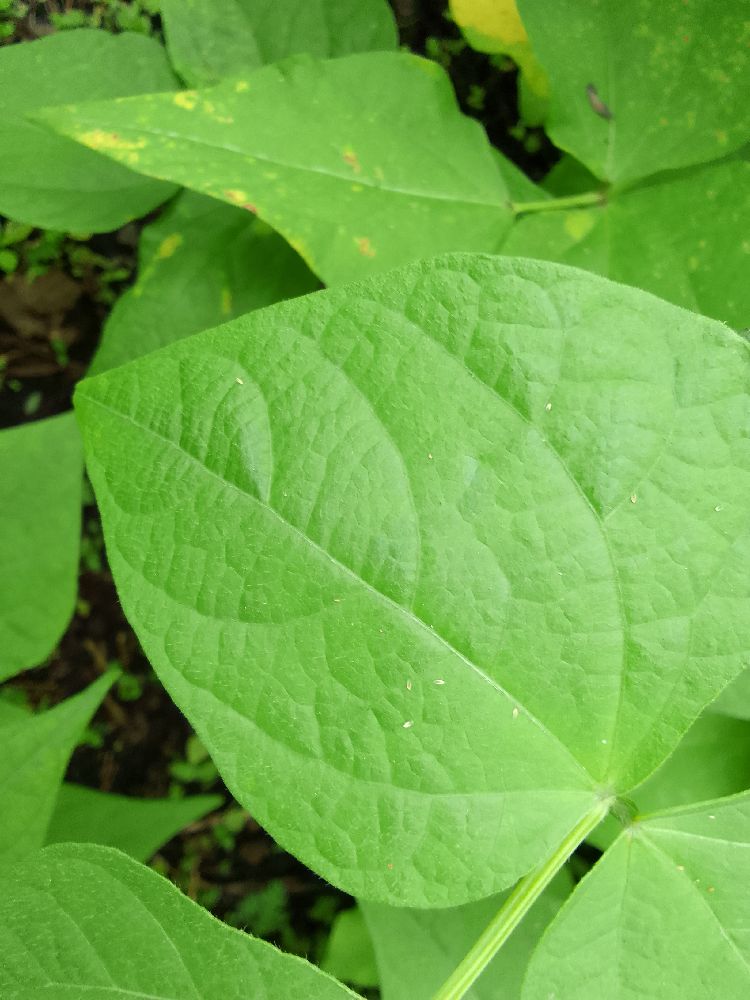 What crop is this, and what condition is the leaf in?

common bean, healthy
